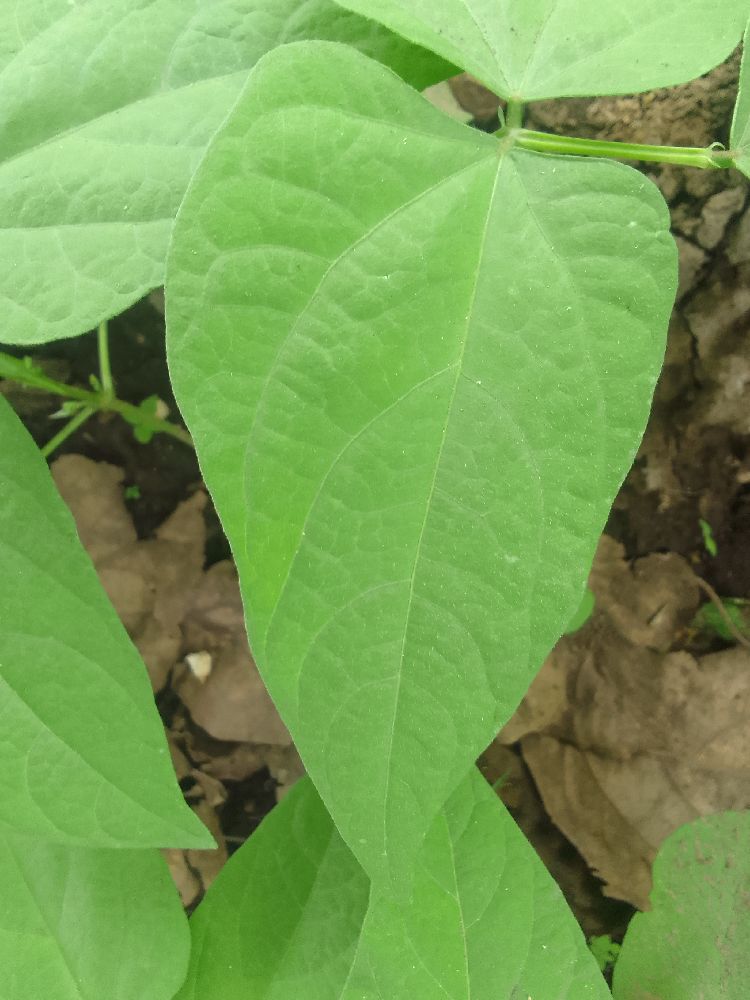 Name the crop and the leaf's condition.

common bean, healthy
